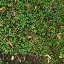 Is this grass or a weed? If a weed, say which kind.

unstructured weed
